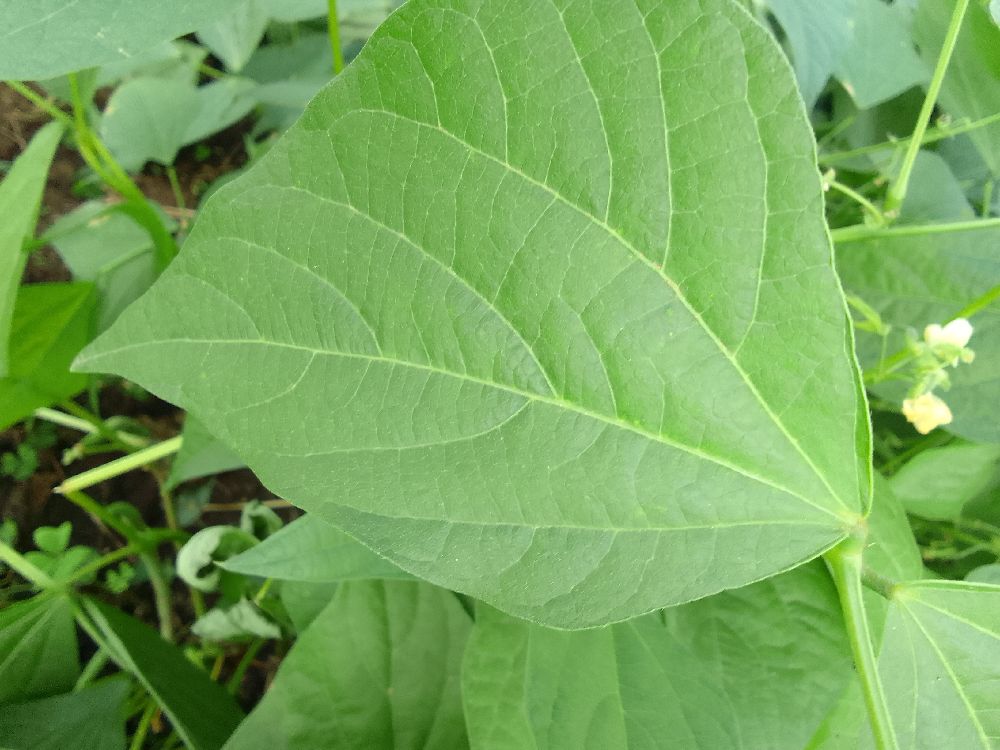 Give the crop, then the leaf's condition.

common bean, healthy
